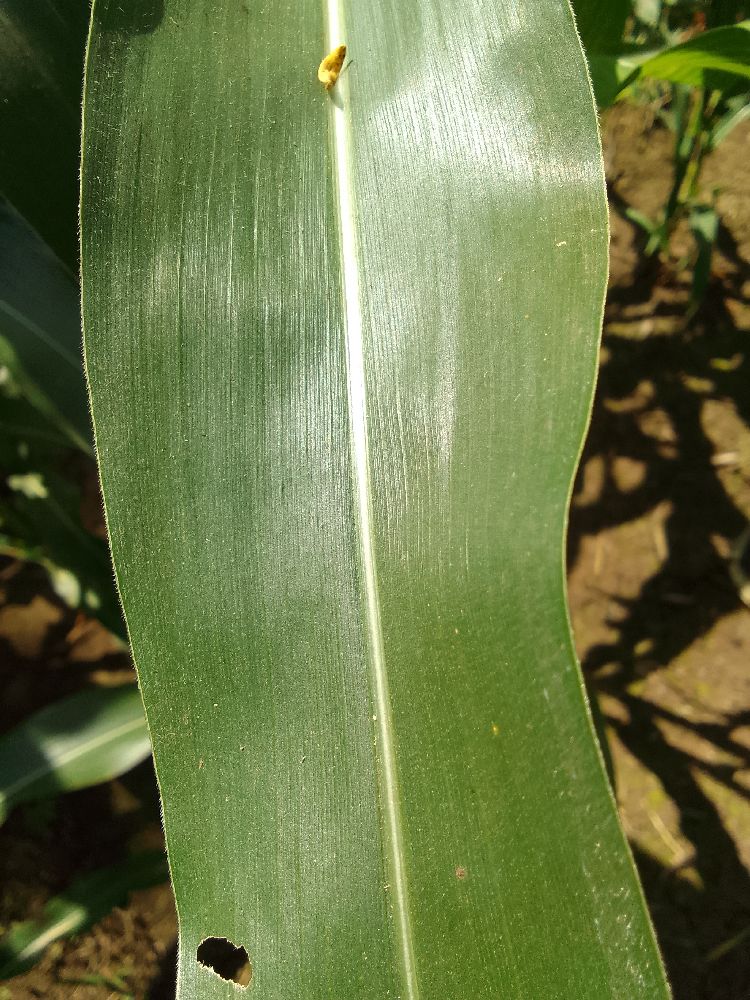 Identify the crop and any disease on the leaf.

maize, healthy
